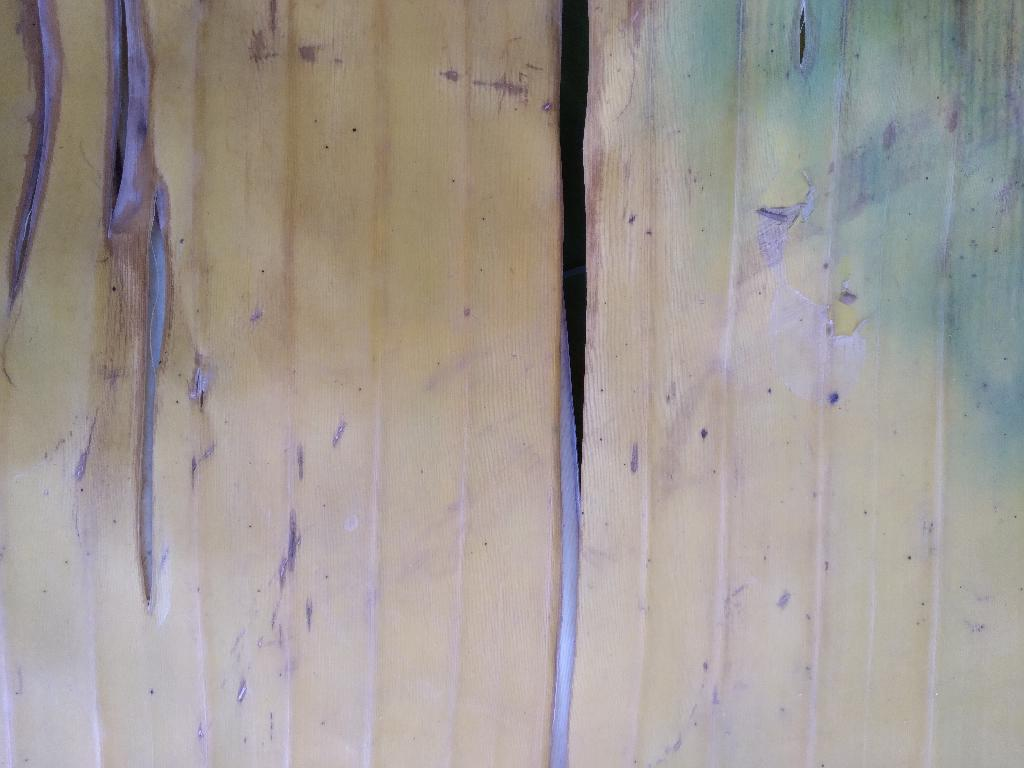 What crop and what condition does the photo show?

banana, fusarium wilt race 1
